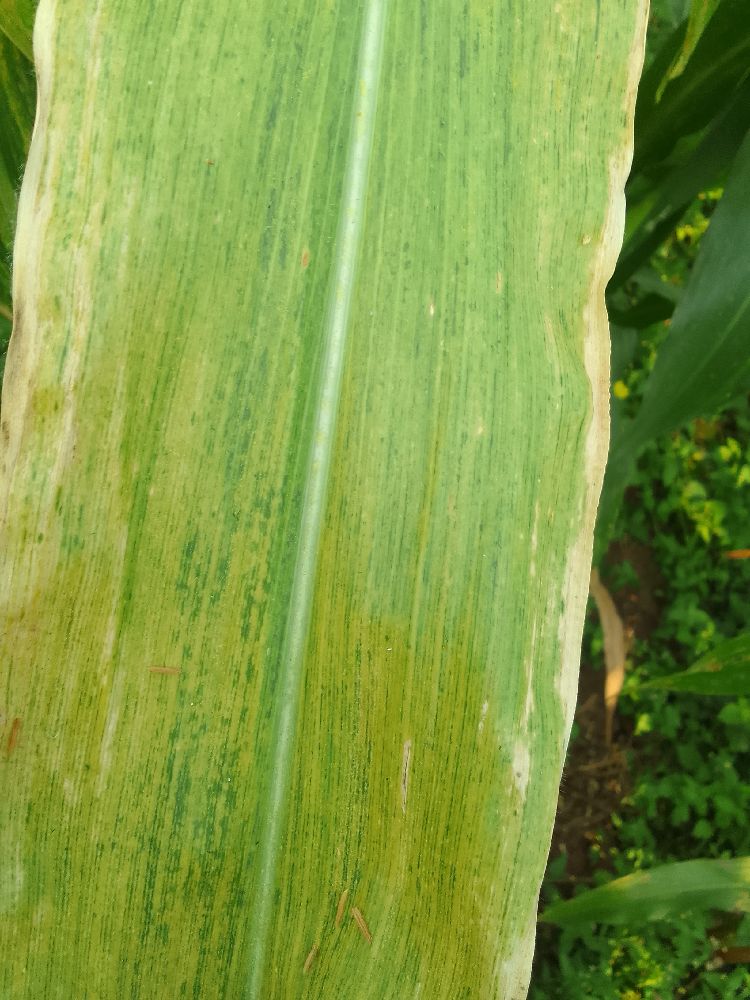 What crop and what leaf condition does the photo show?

maize, maize lethal necrosis
